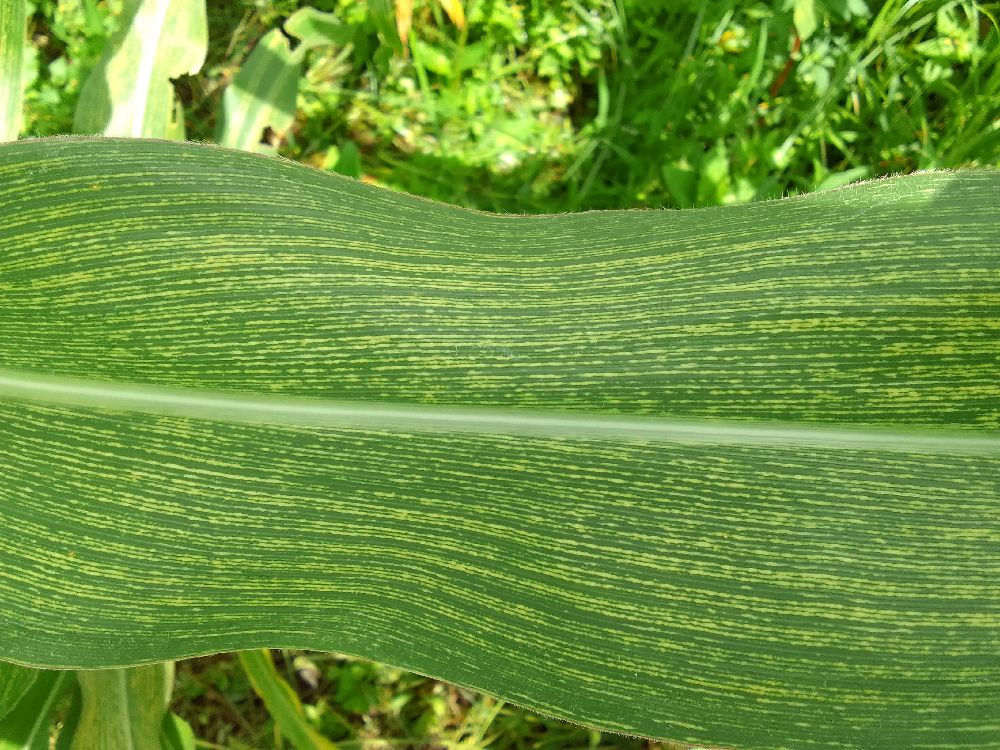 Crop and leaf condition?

maize, maize streak virus
